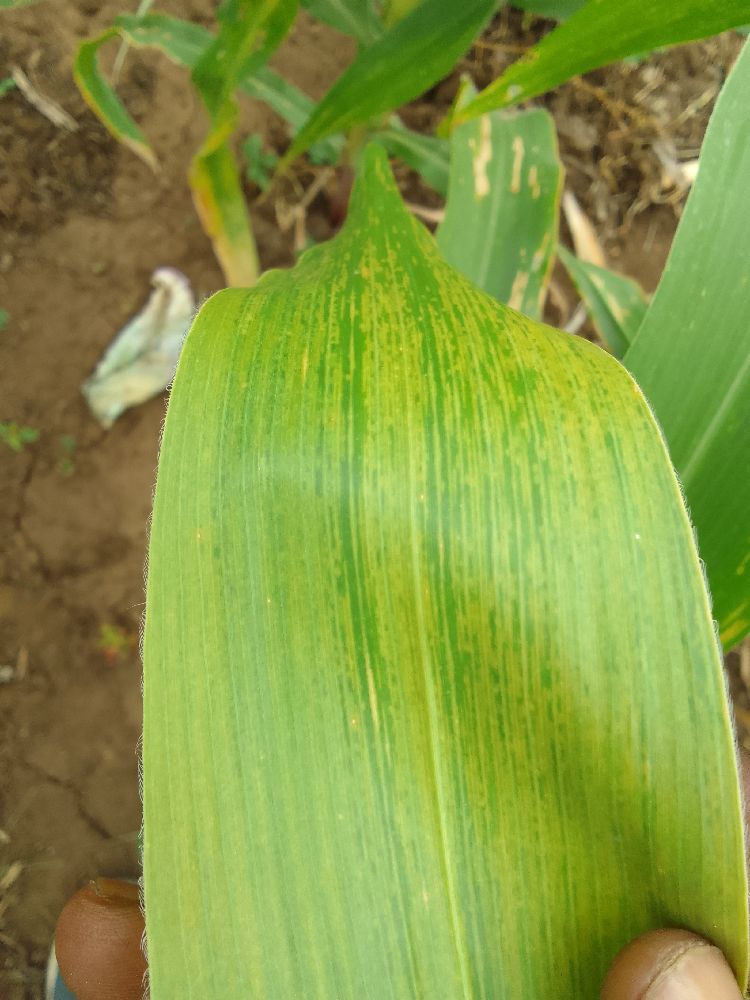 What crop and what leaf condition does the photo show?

maize, maize lethal necrosis
